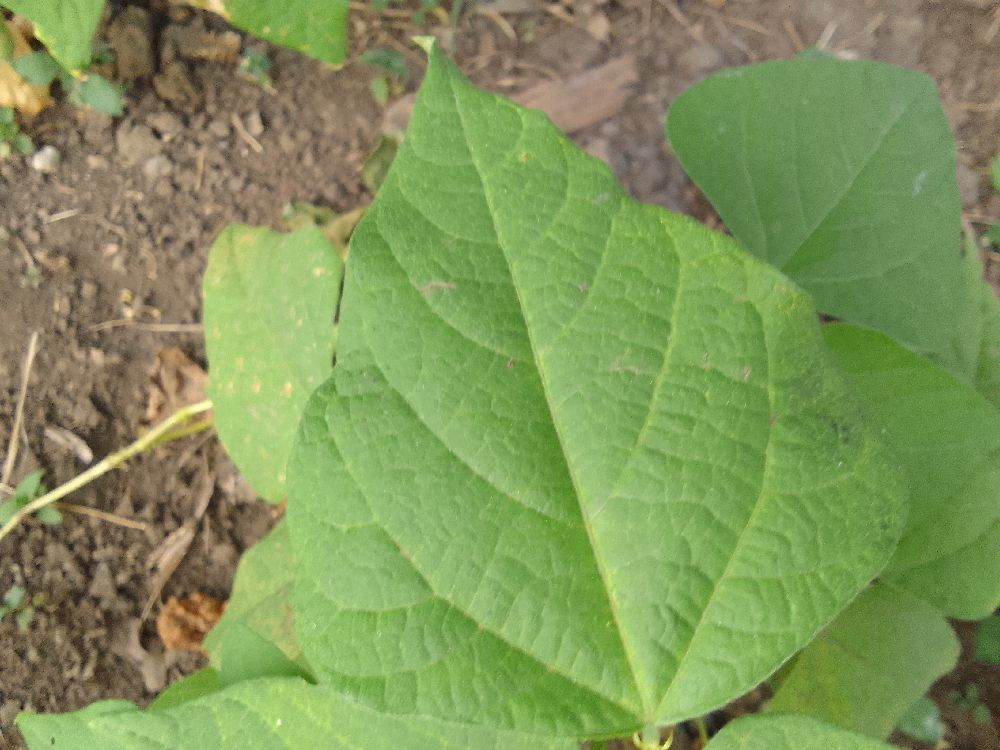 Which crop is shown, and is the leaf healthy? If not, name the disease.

common bean, healthy
